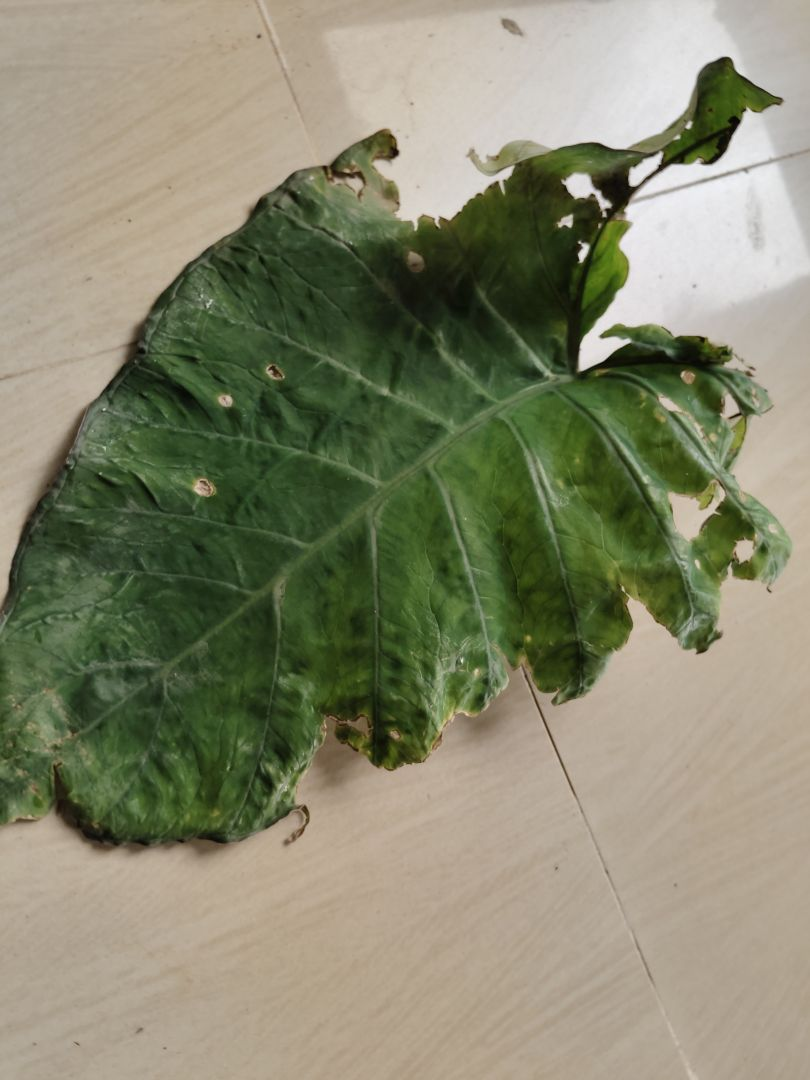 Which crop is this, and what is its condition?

taro, leaf blight
